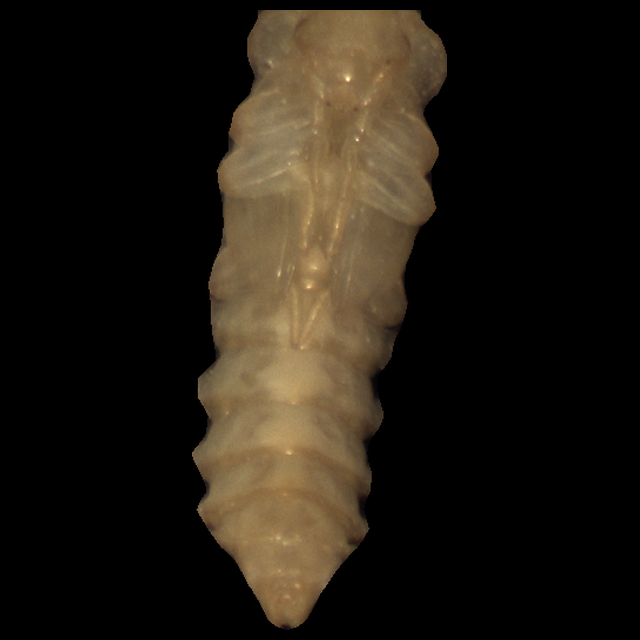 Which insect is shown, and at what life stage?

mealworm pupa
